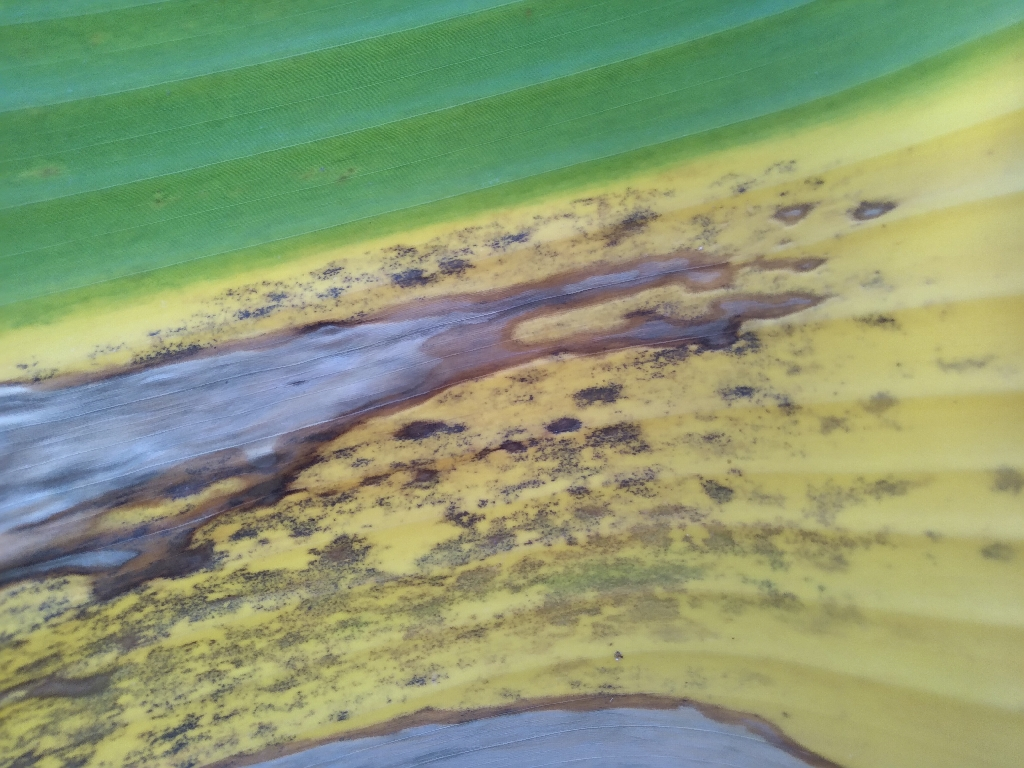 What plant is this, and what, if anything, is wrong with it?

banana, black sigatoka
